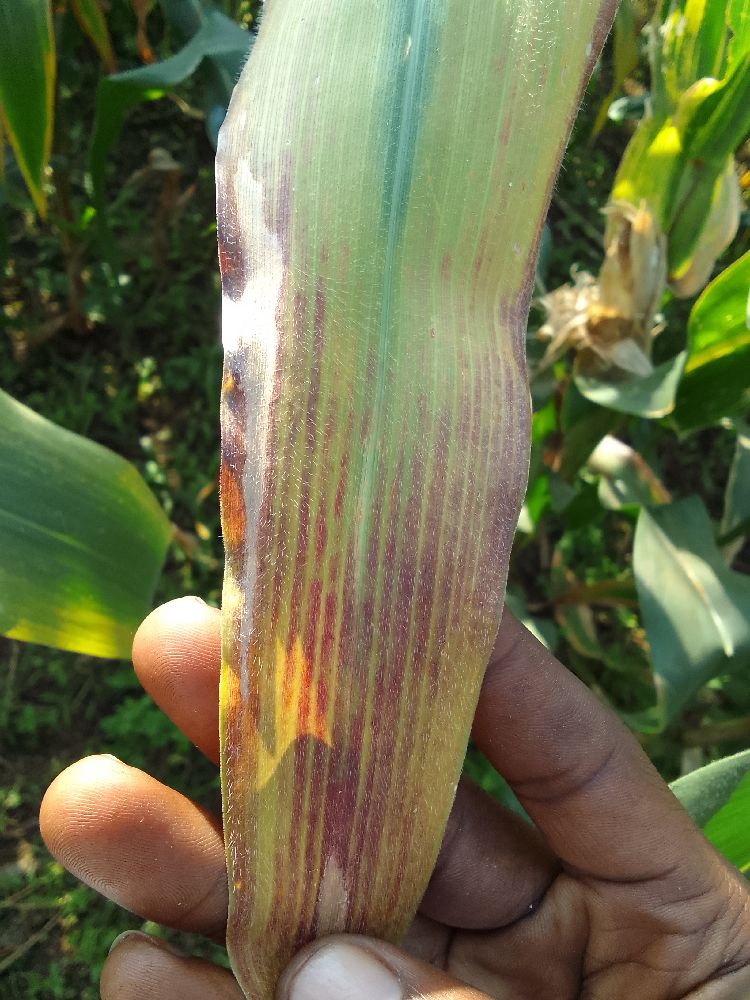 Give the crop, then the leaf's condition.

maize, maize lethal necrosis
